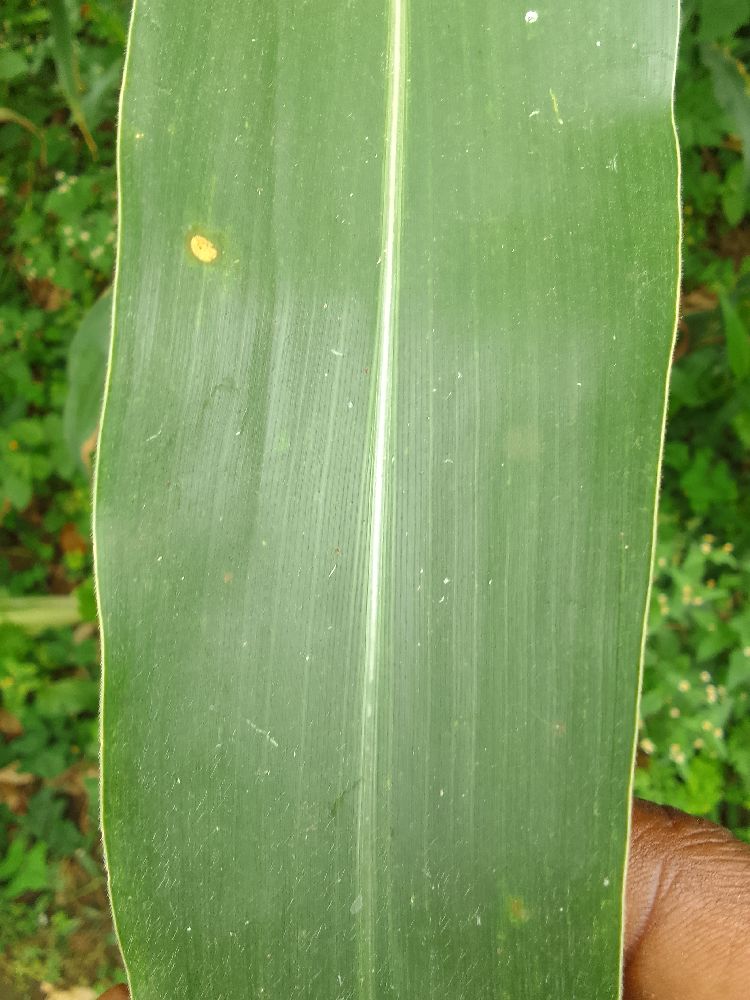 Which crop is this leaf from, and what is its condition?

maize, healthy
